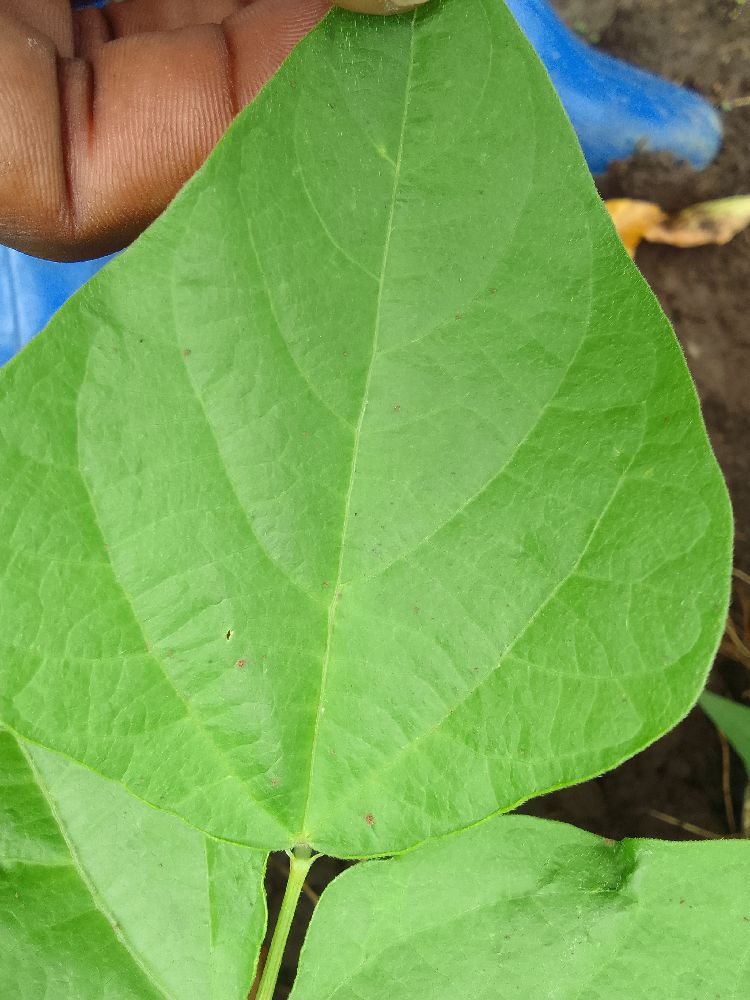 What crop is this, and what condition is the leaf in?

common bean, healthy
